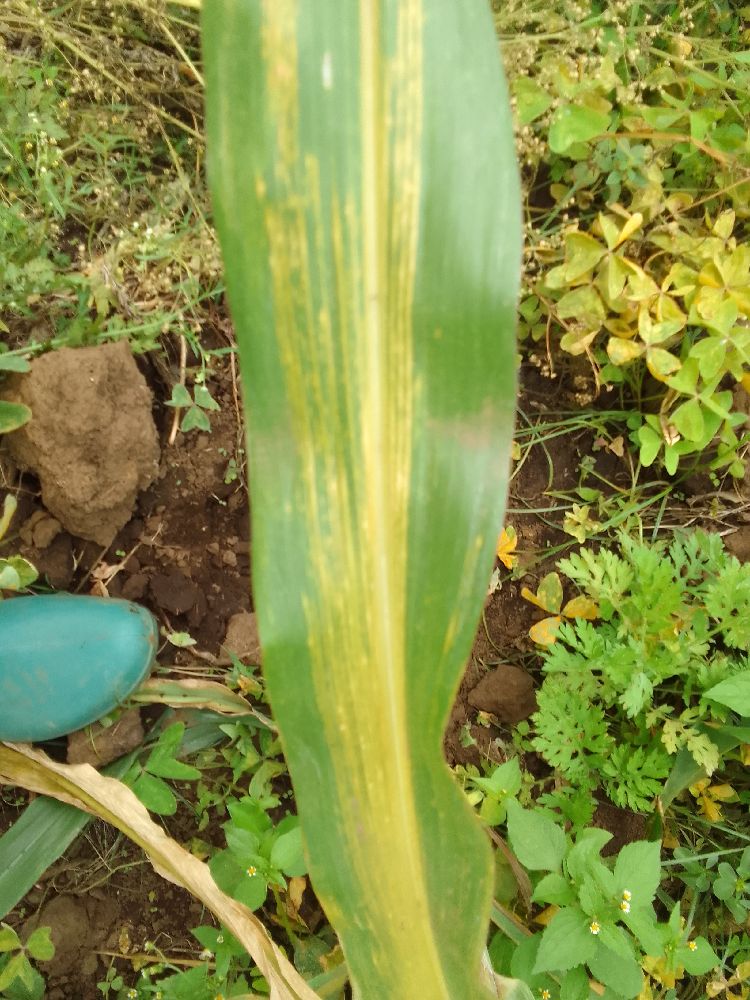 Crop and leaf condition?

maize, maize lethal necrosis
